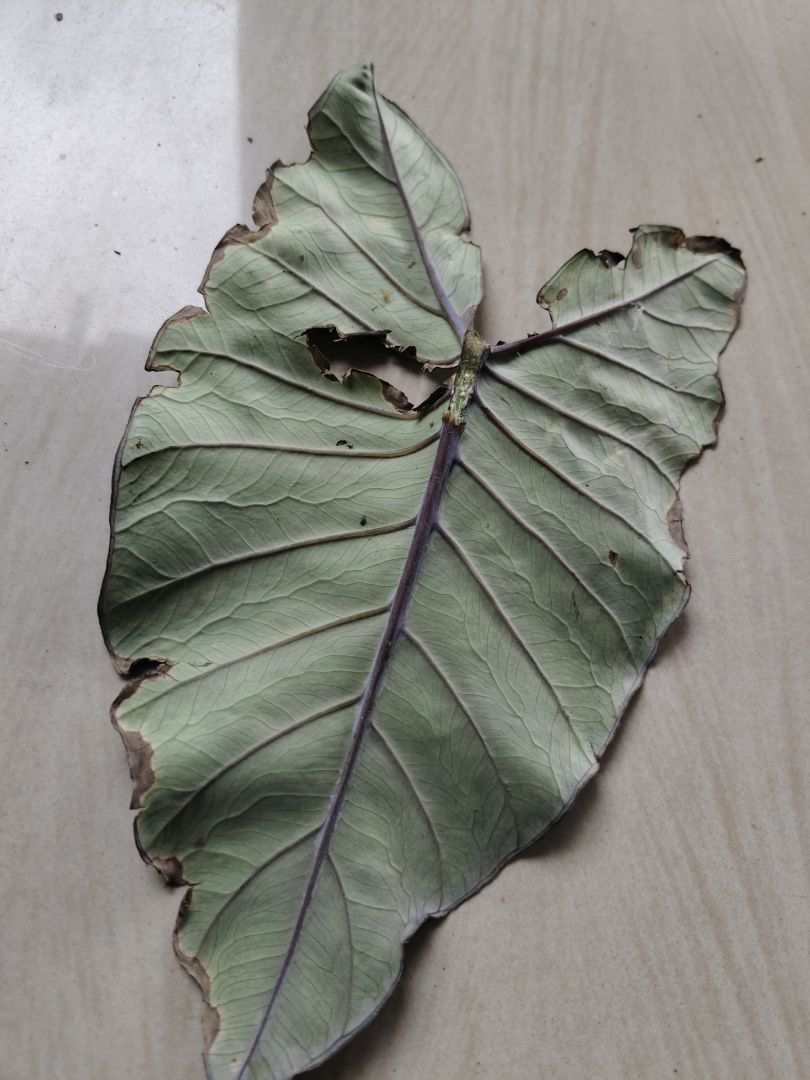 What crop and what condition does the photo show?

taro, leaf blight
